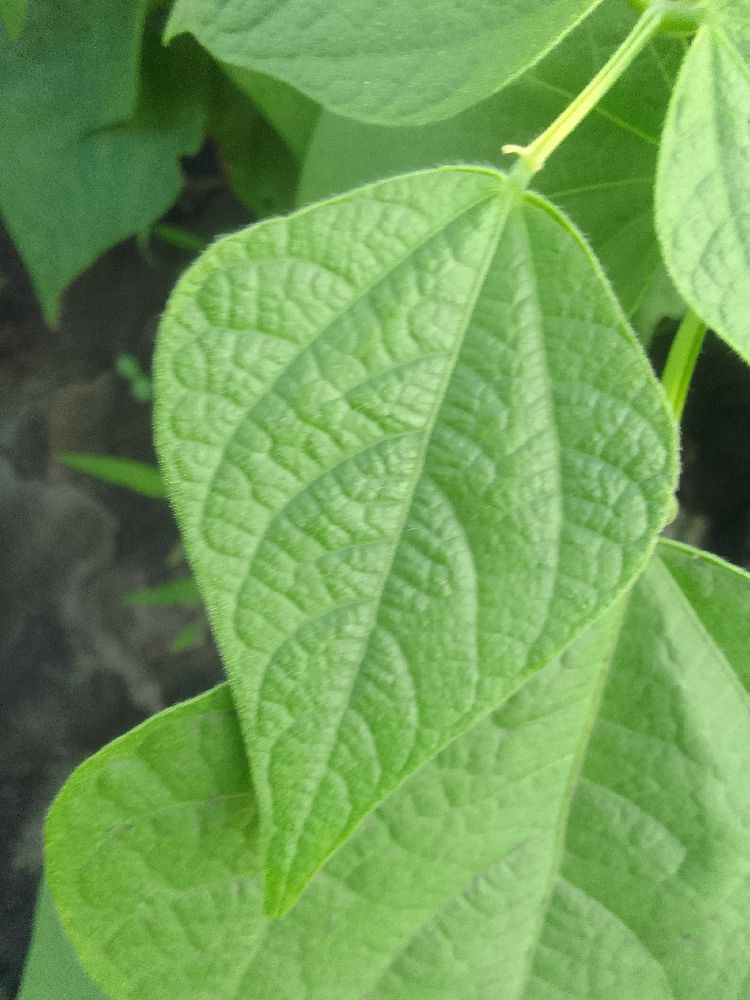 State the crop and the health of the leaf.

common bean, healthy
